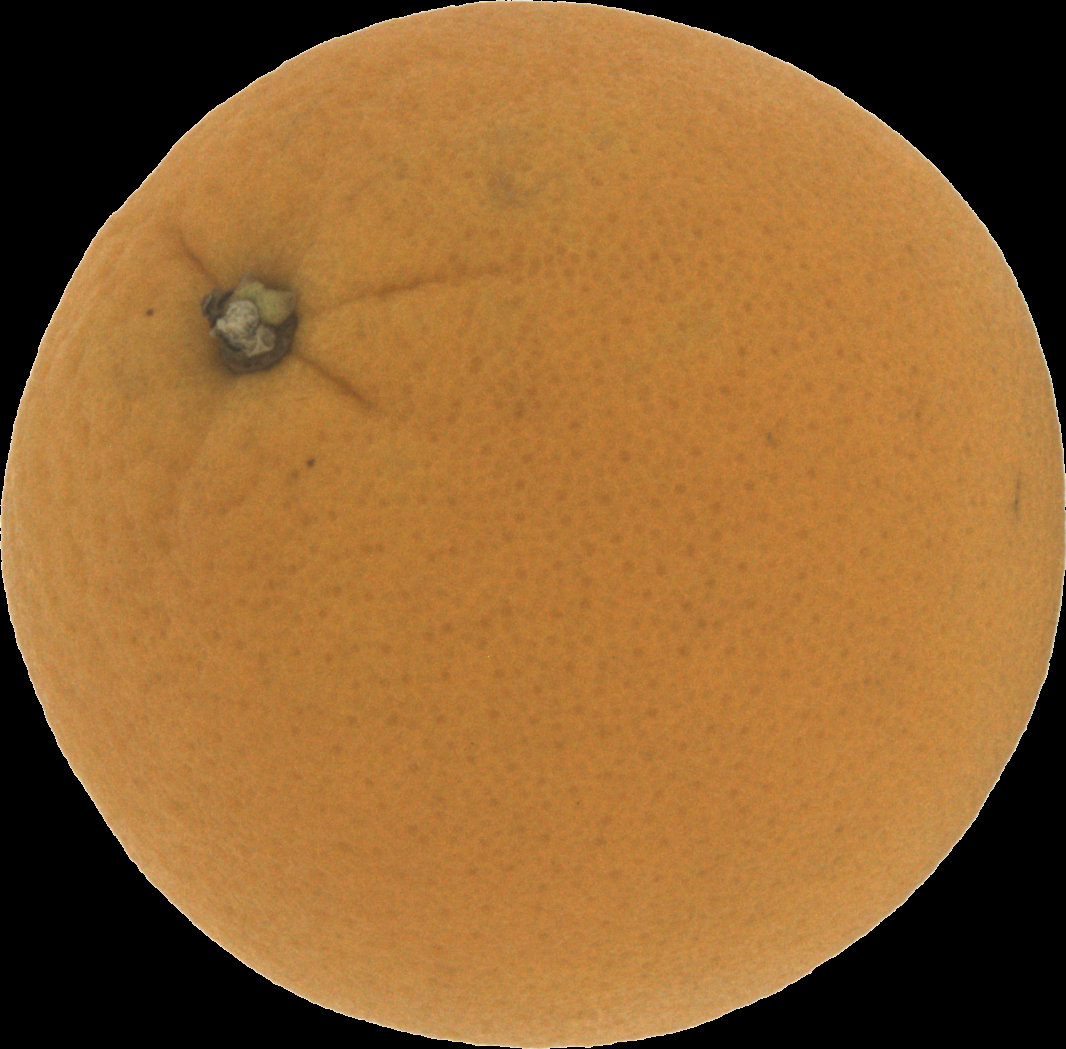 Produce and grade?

orange, good
